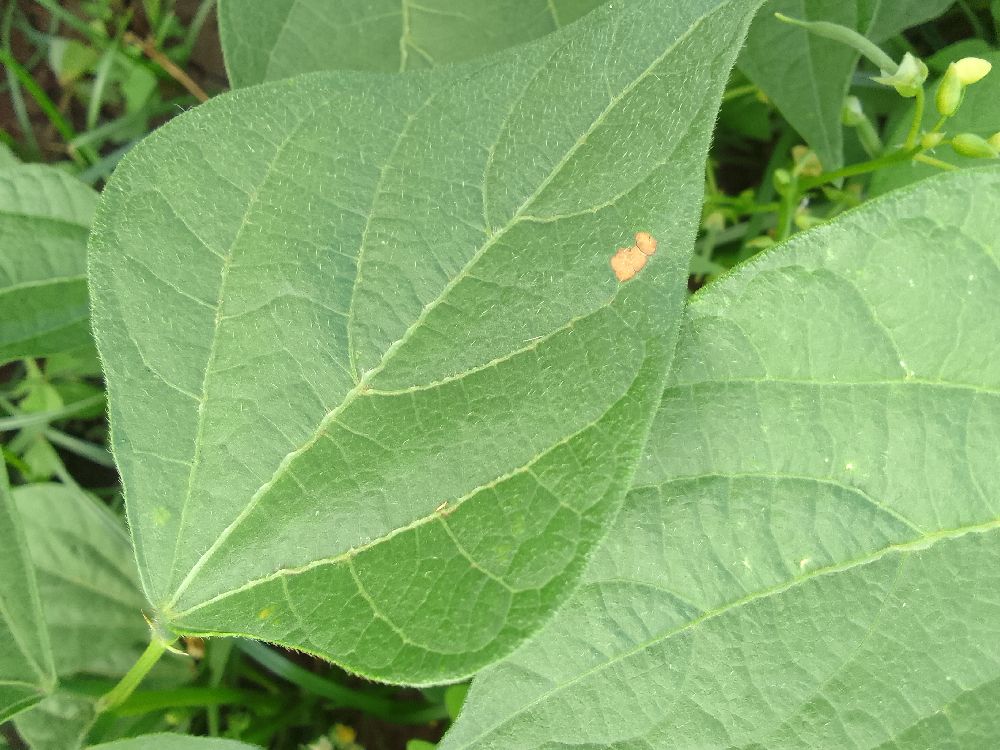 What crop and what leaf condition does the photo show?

common bean, healthy
